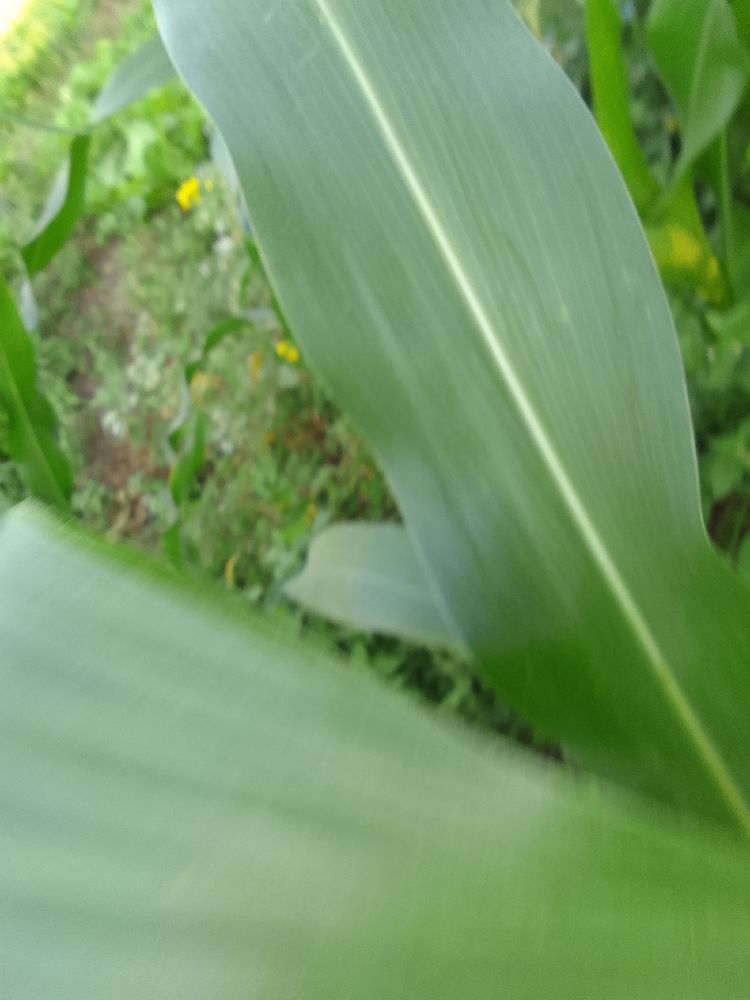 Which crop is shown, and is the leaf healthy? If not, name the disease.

maize, healthy
